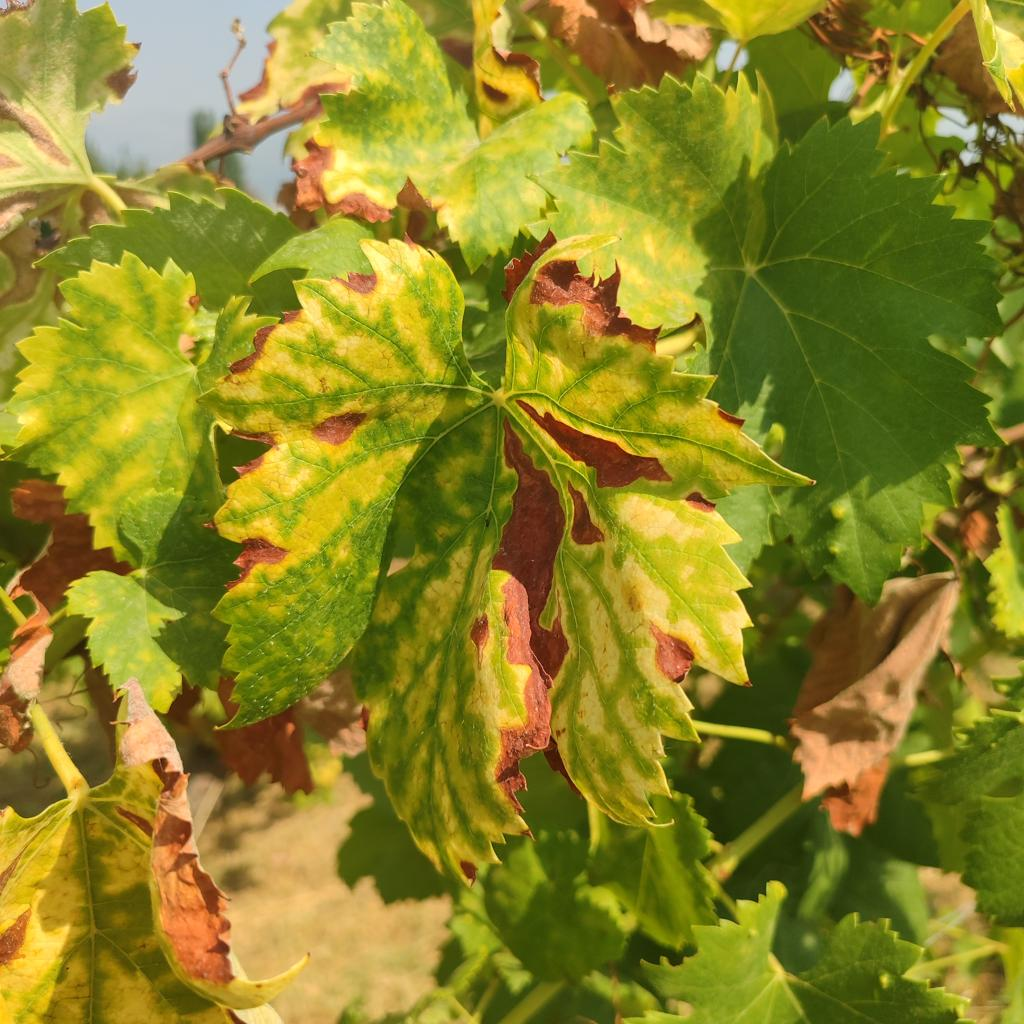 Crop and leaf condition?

grapevine, esca complex
